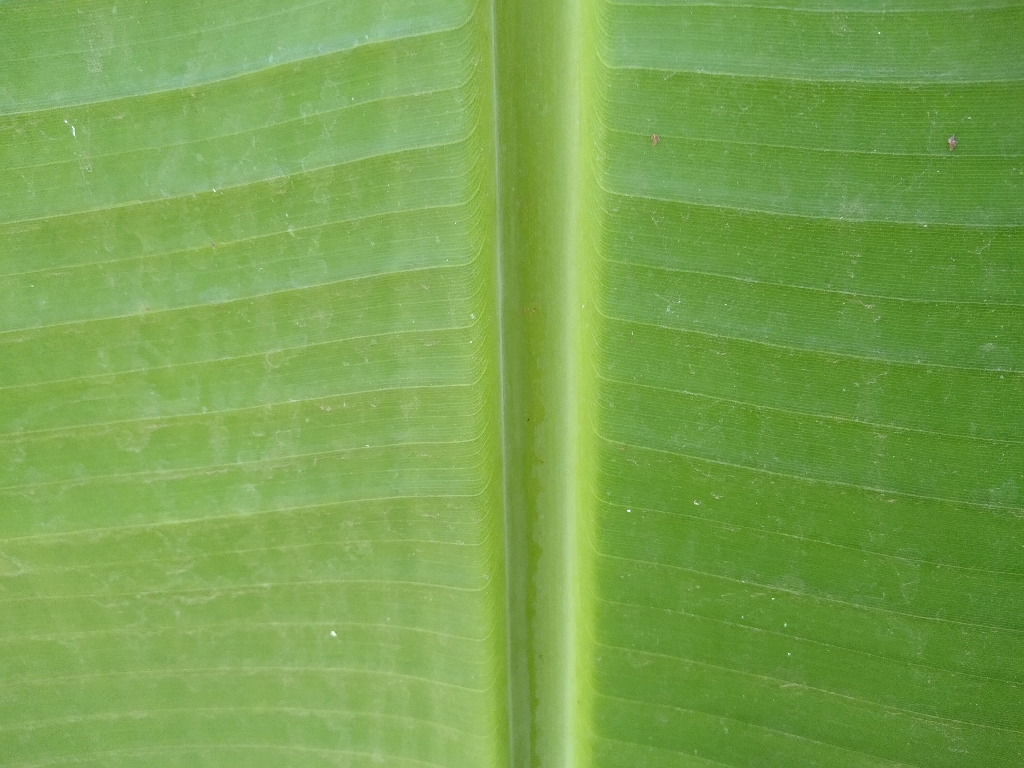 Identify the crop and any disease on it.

banana, healthy
